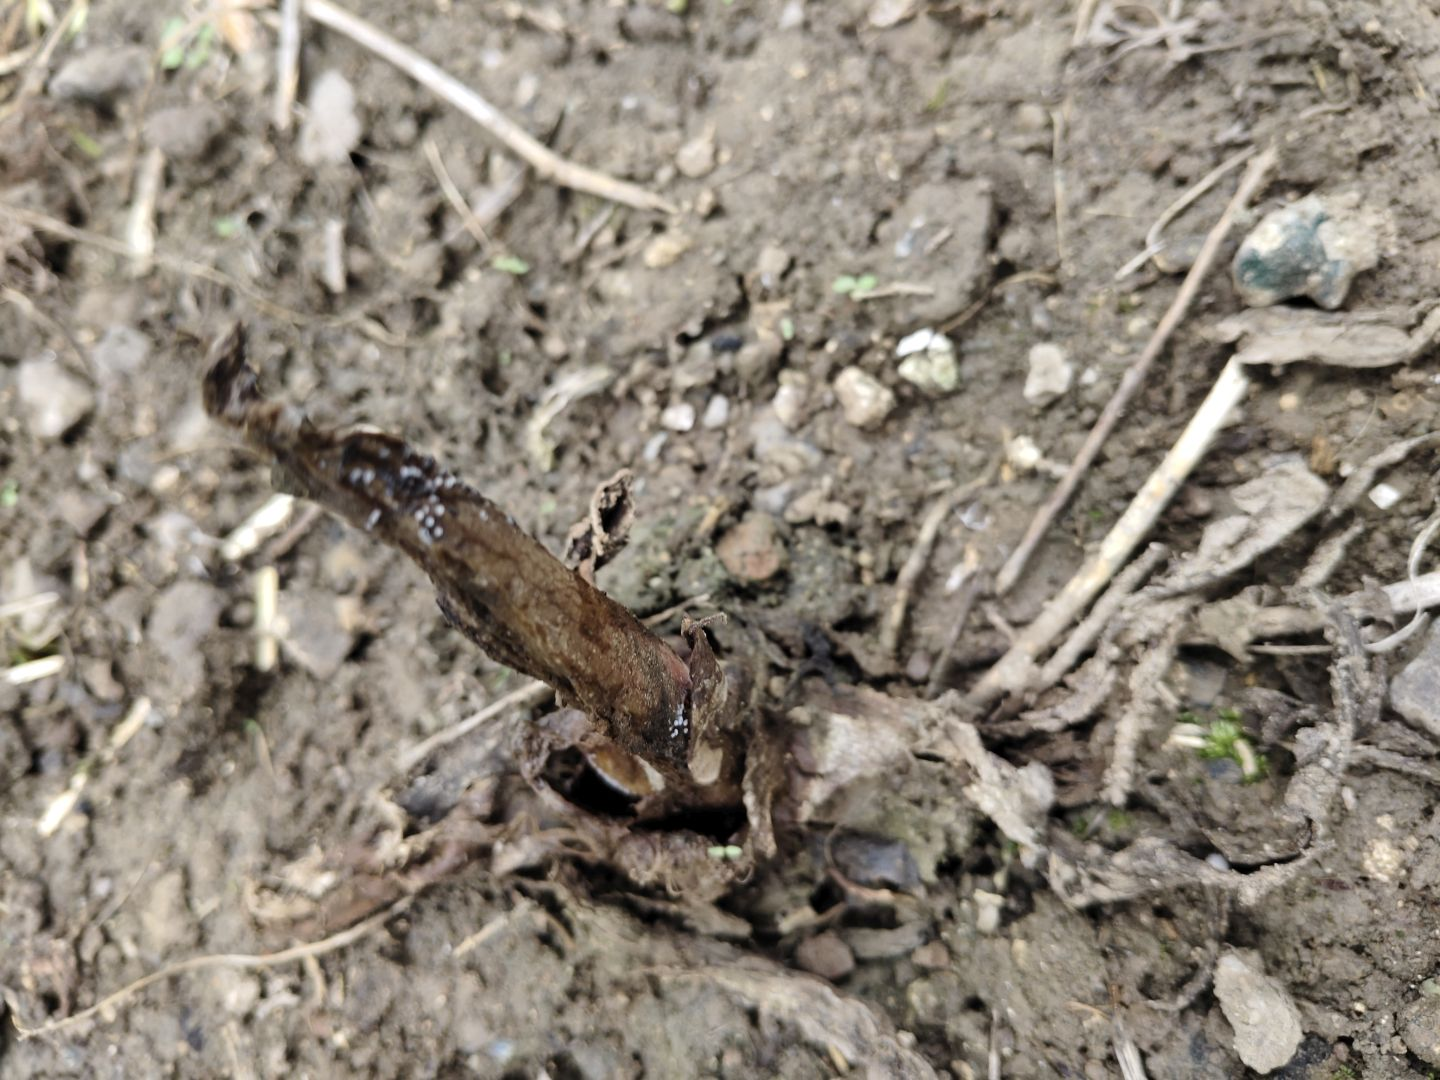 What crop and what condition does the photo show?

taro, root rot
